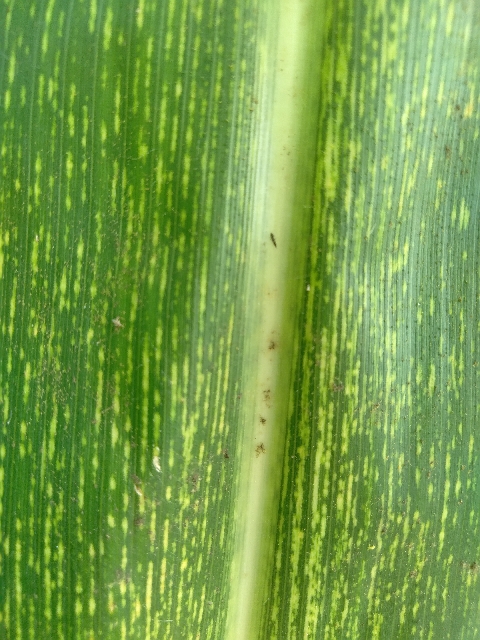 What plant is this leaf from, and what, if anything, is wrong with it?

maize, maize streak virus
